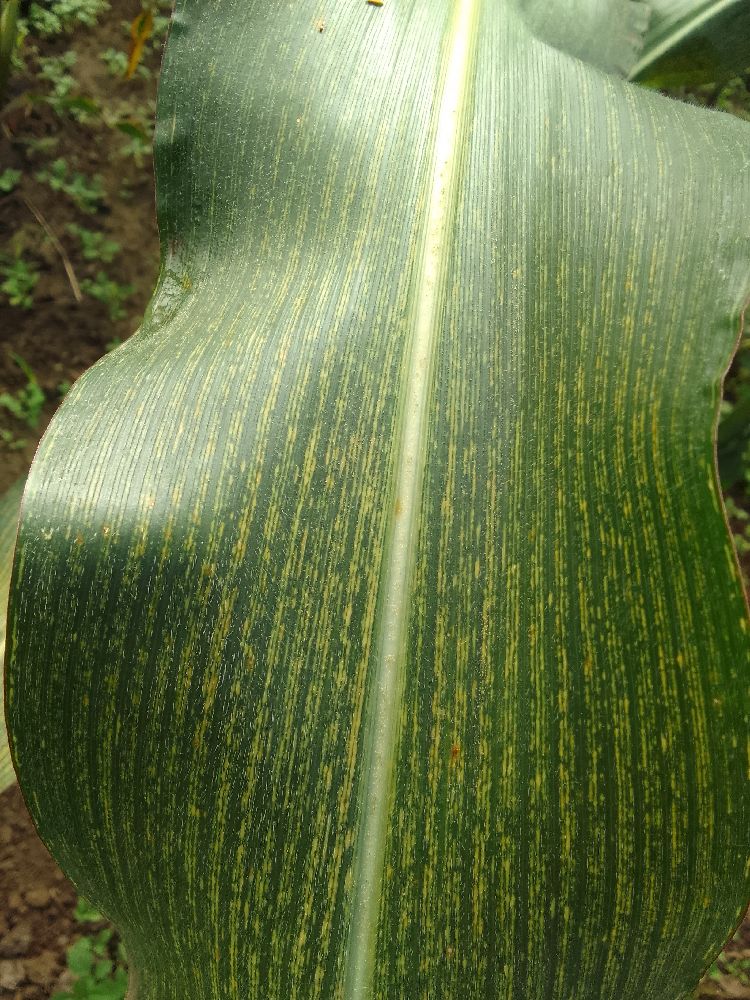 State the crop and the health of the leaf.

maize, maize streak virus
